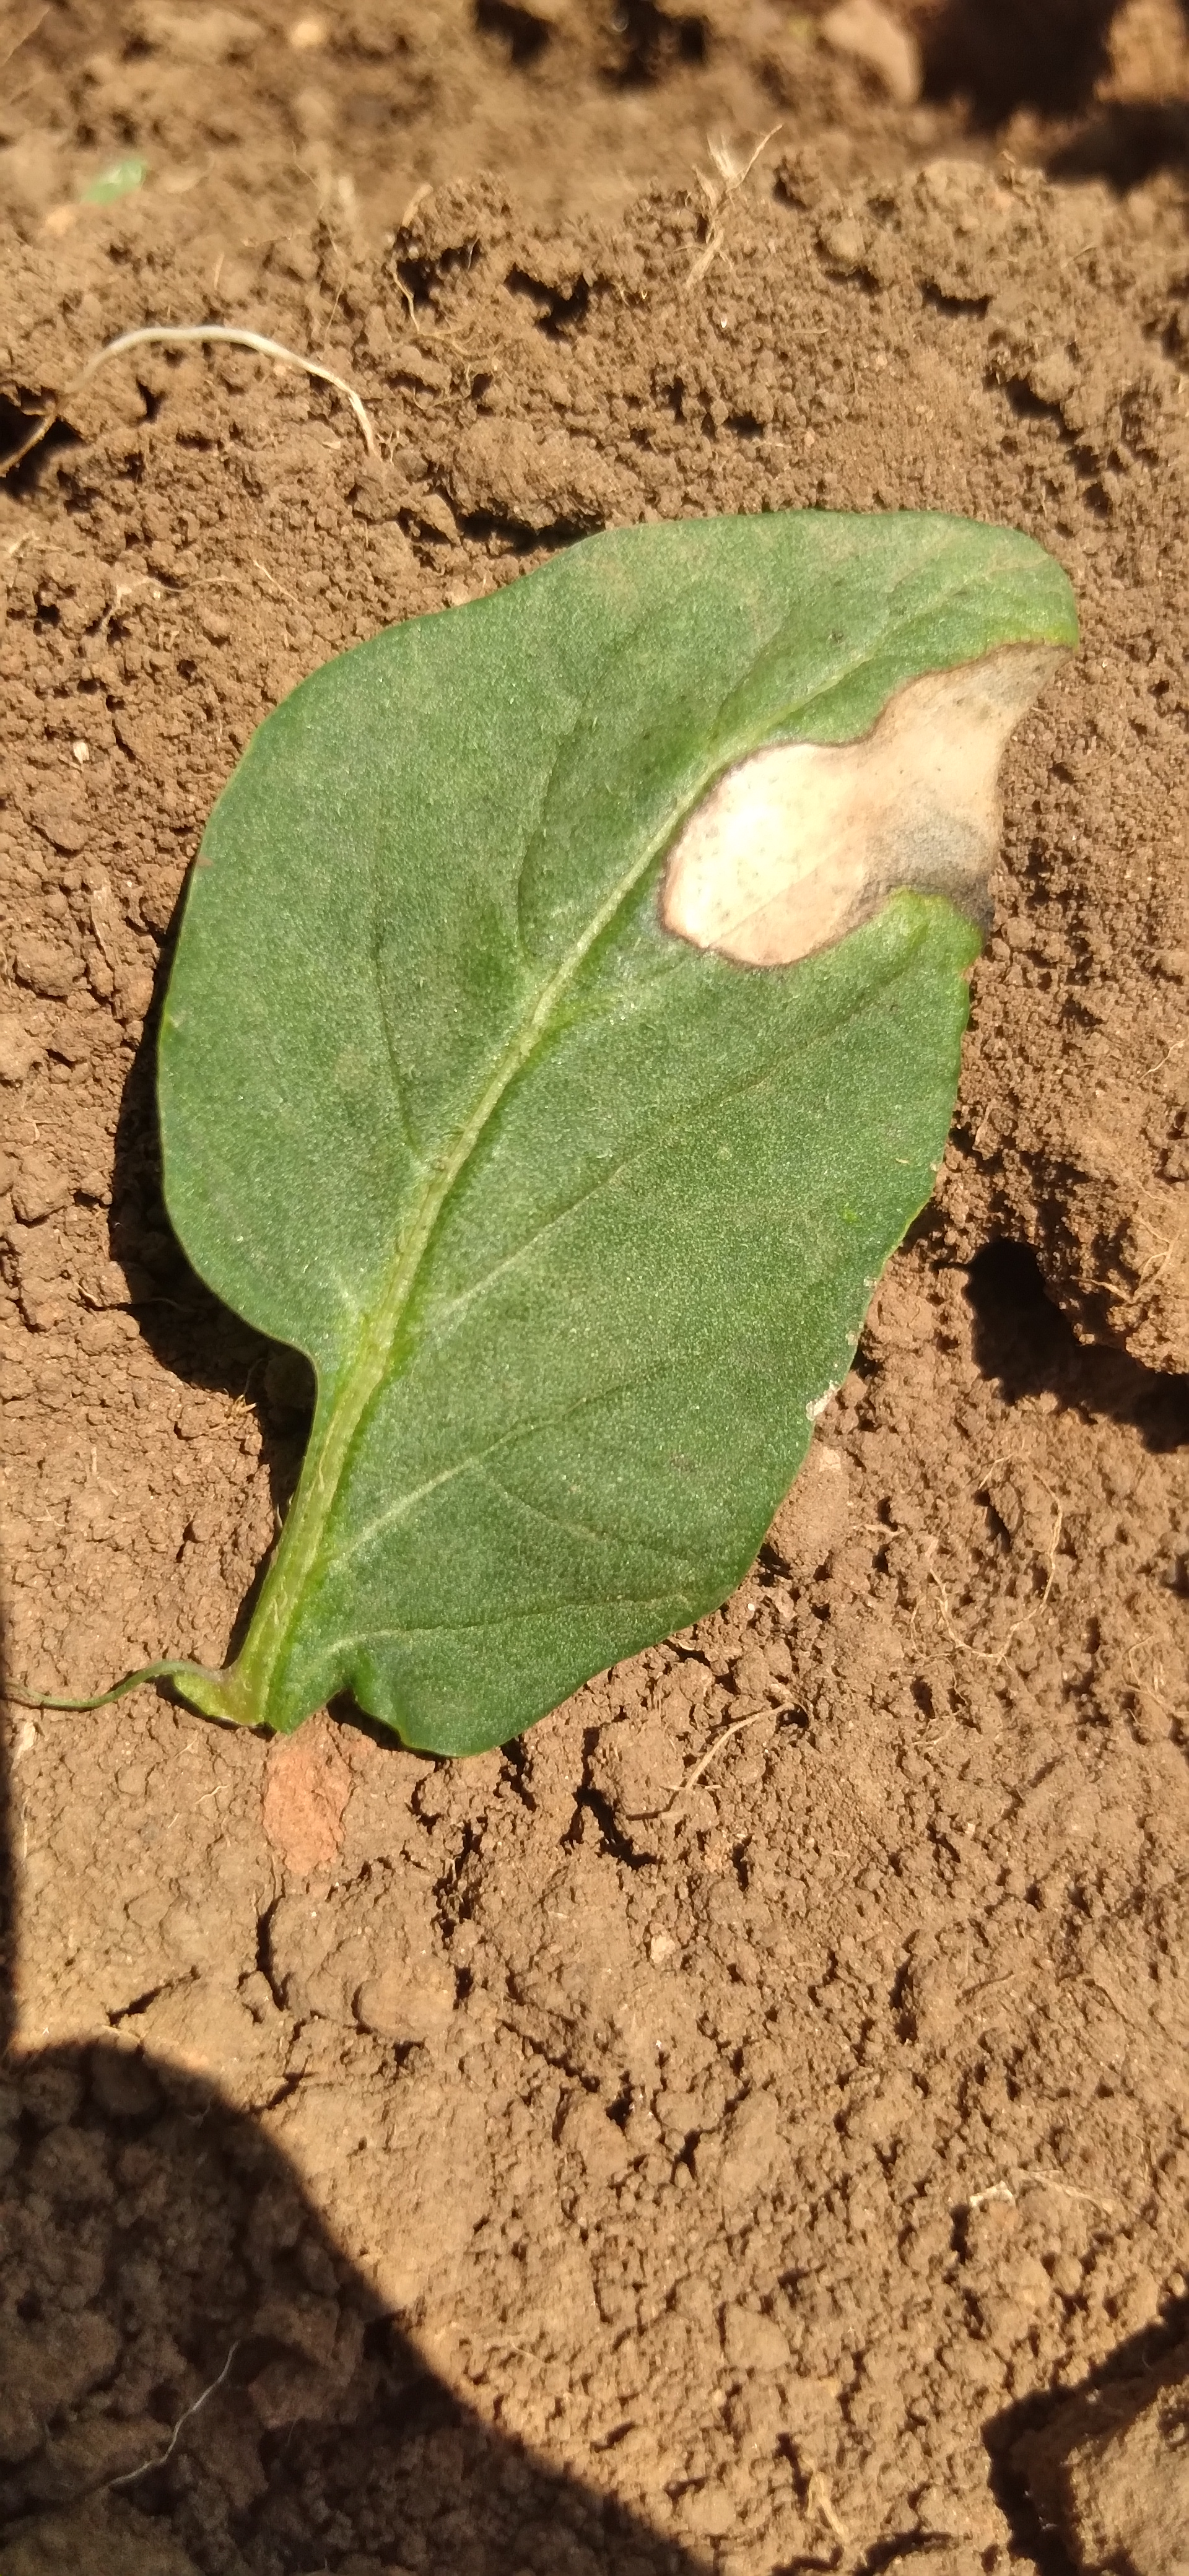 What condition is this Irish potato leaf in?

early blight
